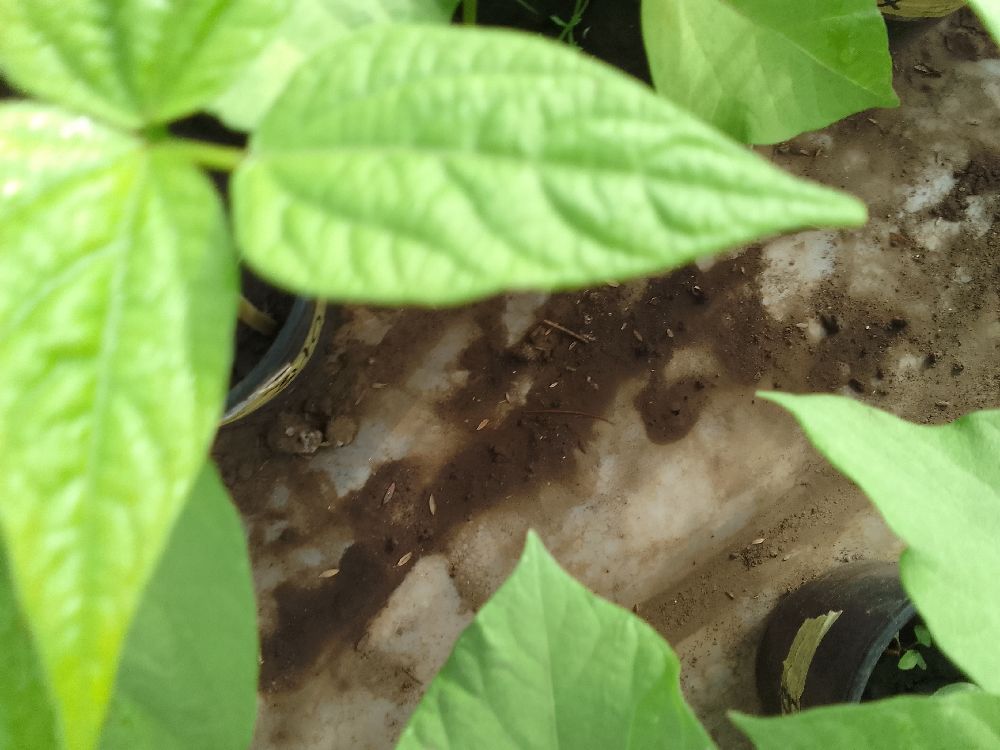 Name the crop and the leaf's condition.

common bean, healthy
